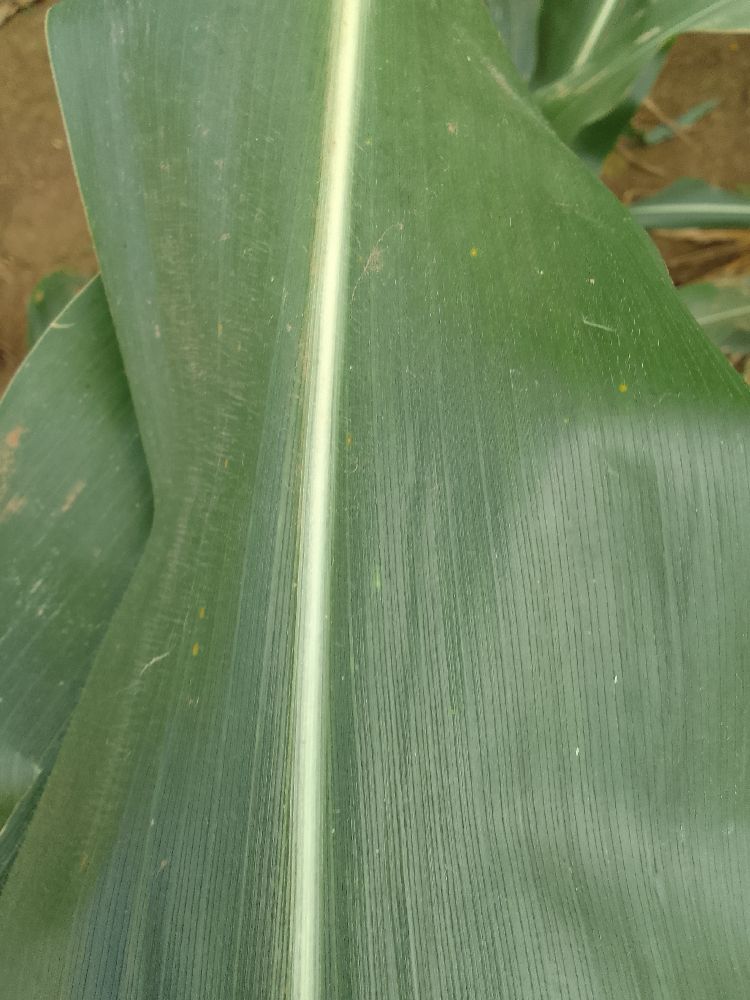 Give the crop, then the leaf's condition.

maize, healthy
